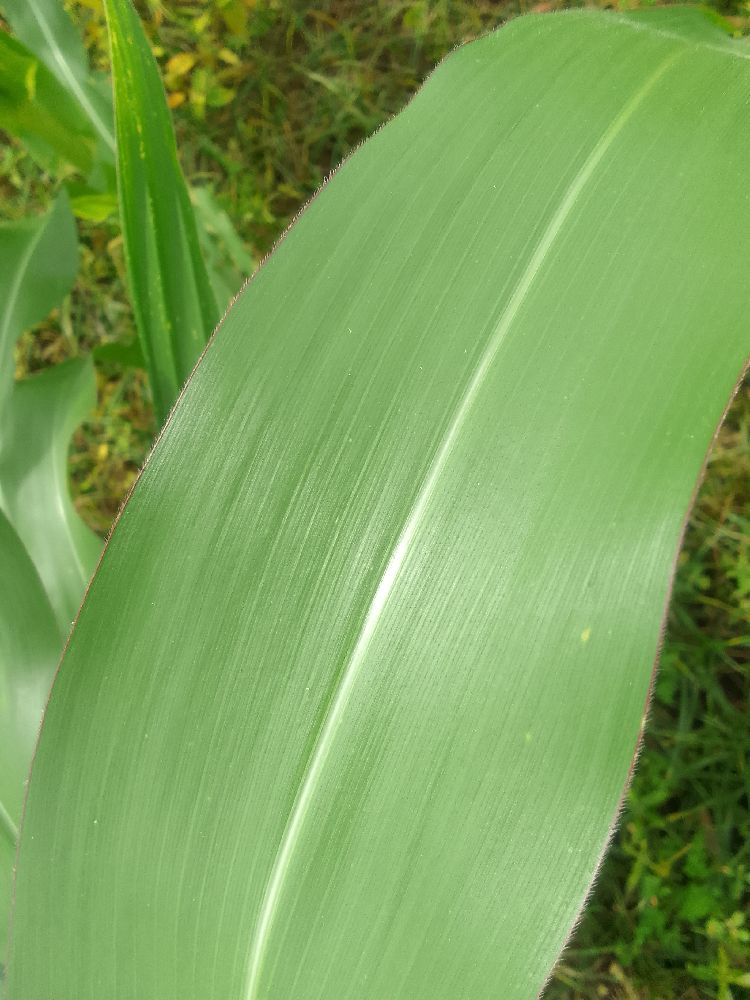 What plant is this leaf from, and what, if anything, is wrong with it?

maize, healthy
